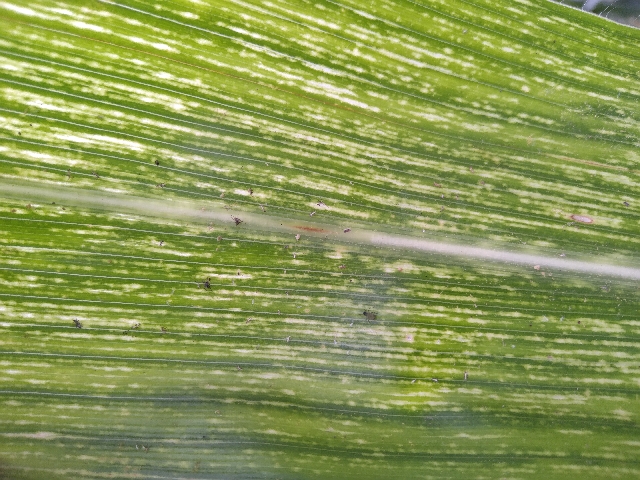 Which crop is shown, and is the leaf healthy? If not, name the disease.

maize, maize streak virus
